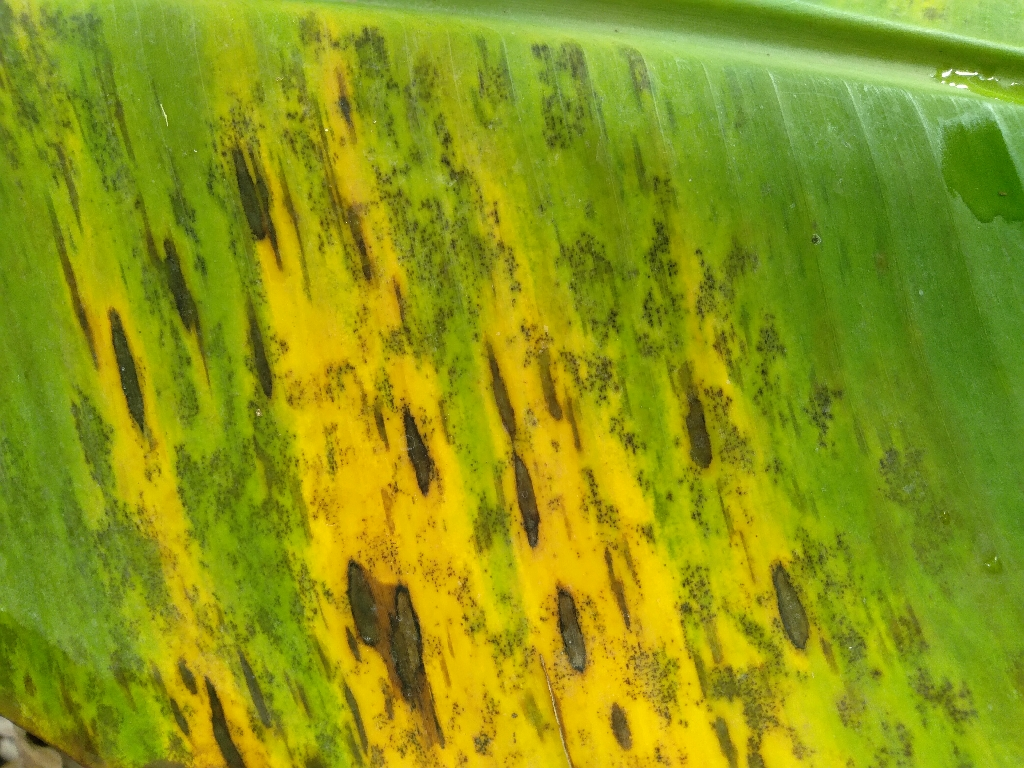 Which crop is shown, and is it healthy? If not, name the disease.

banana, black sigatoka
